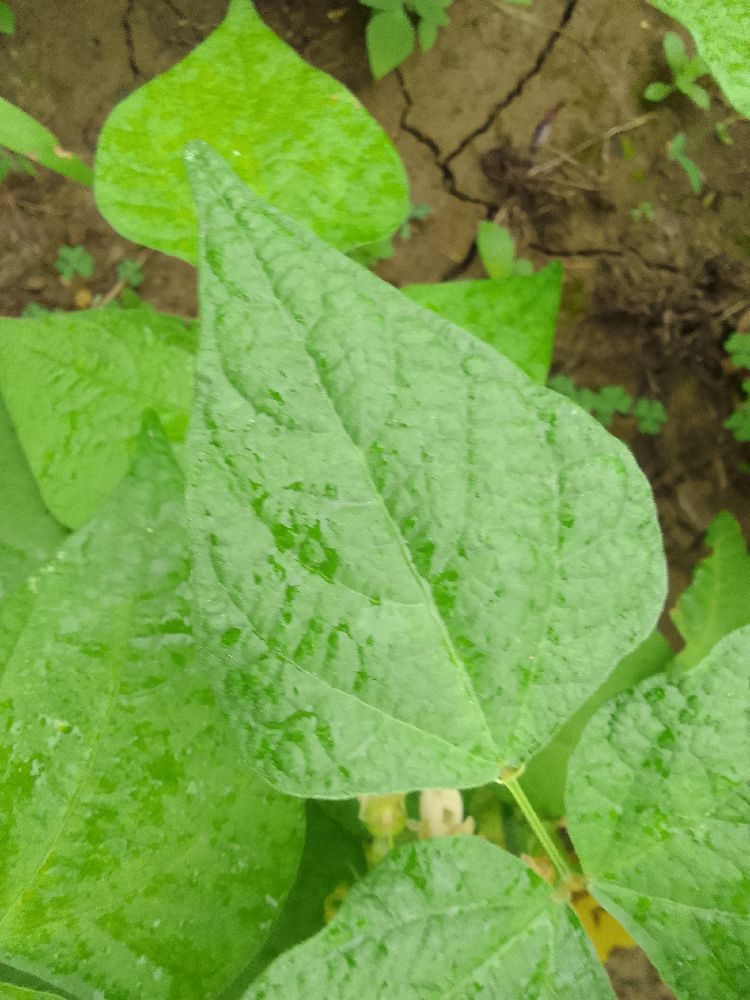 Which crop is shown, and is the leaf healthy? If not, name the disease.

common bean, healthy
